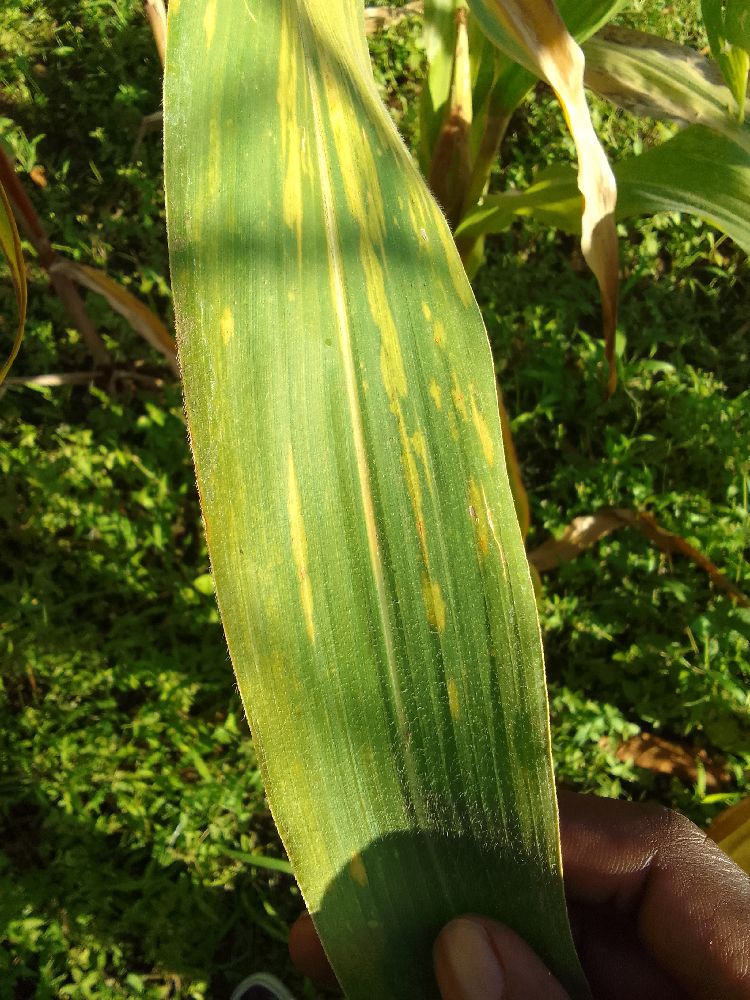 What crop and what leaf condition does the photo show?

maize, maize lethal necrosis
